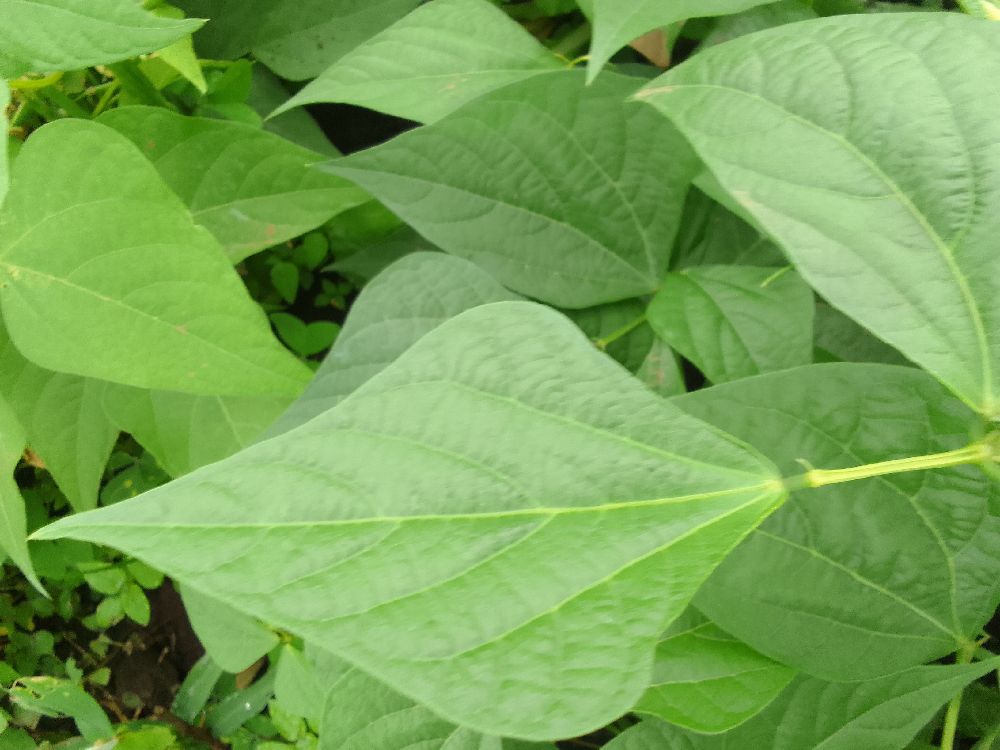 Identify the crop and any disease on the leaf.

common bean, healthy
